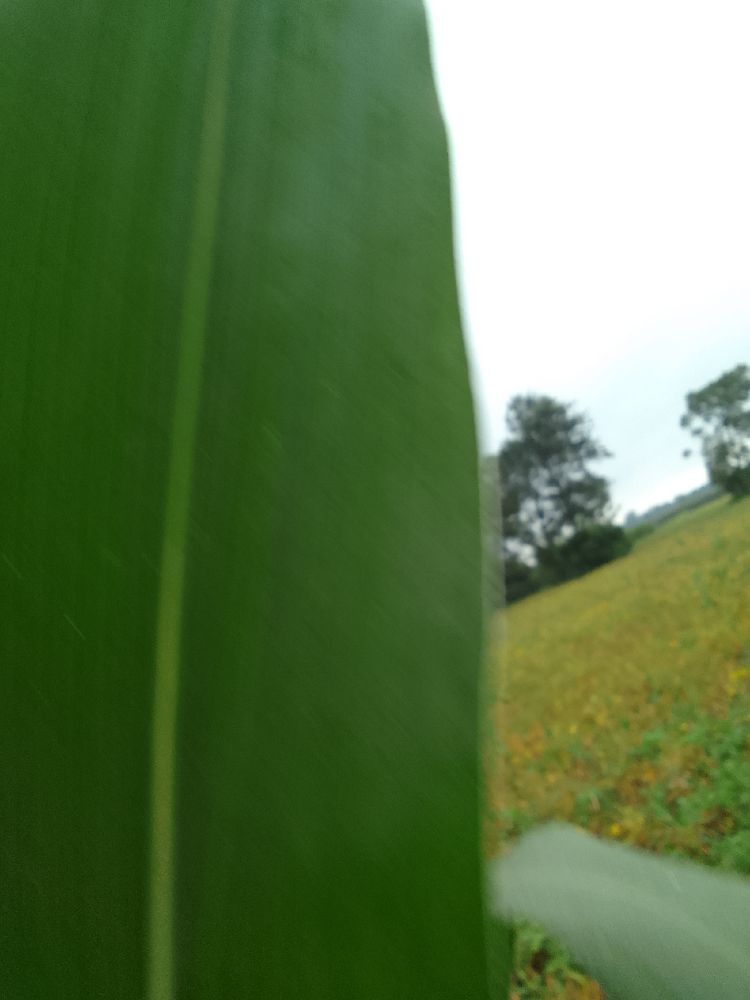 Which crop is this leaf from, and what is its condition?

maize, healthy
